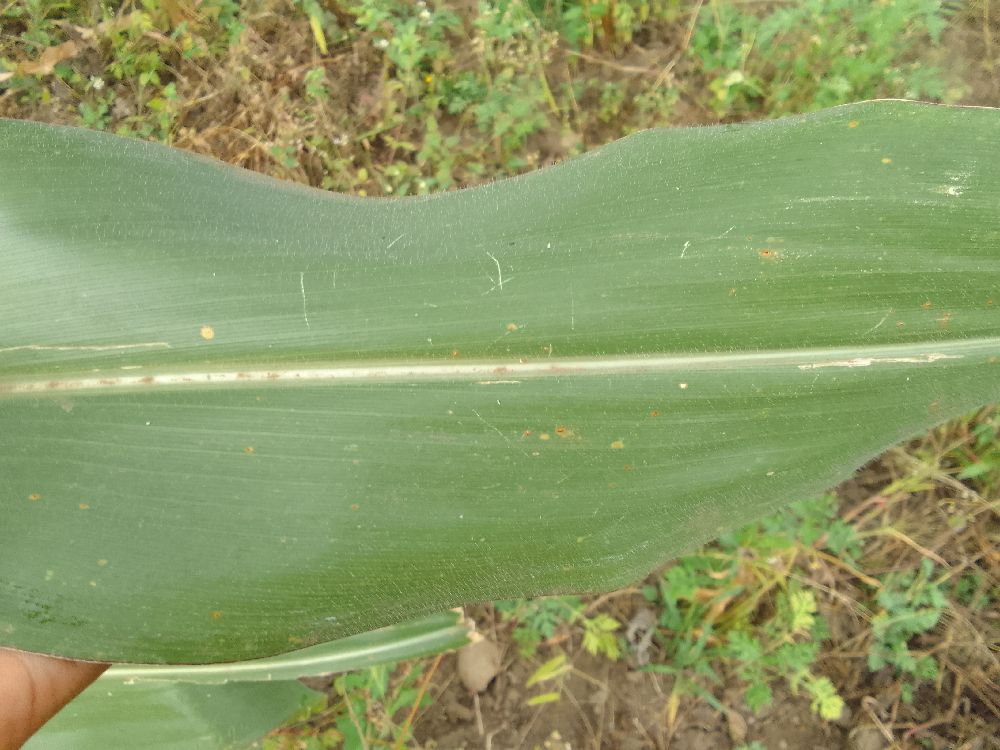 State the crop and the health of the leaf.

maize, healthy
